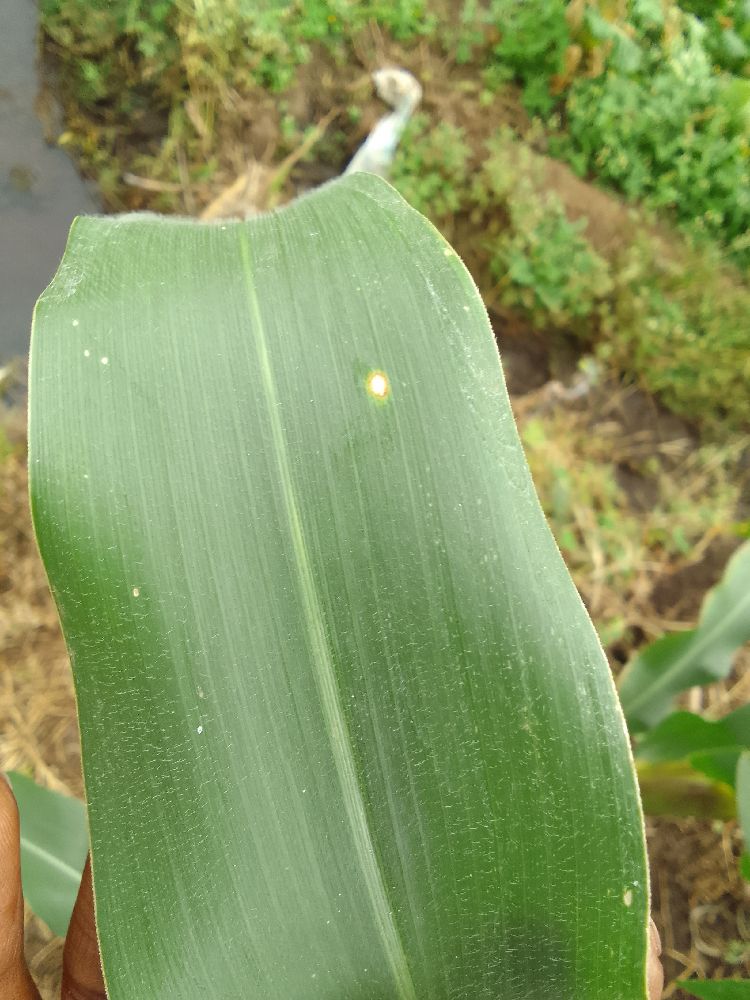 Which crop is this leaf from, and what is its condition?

maize, healthy
